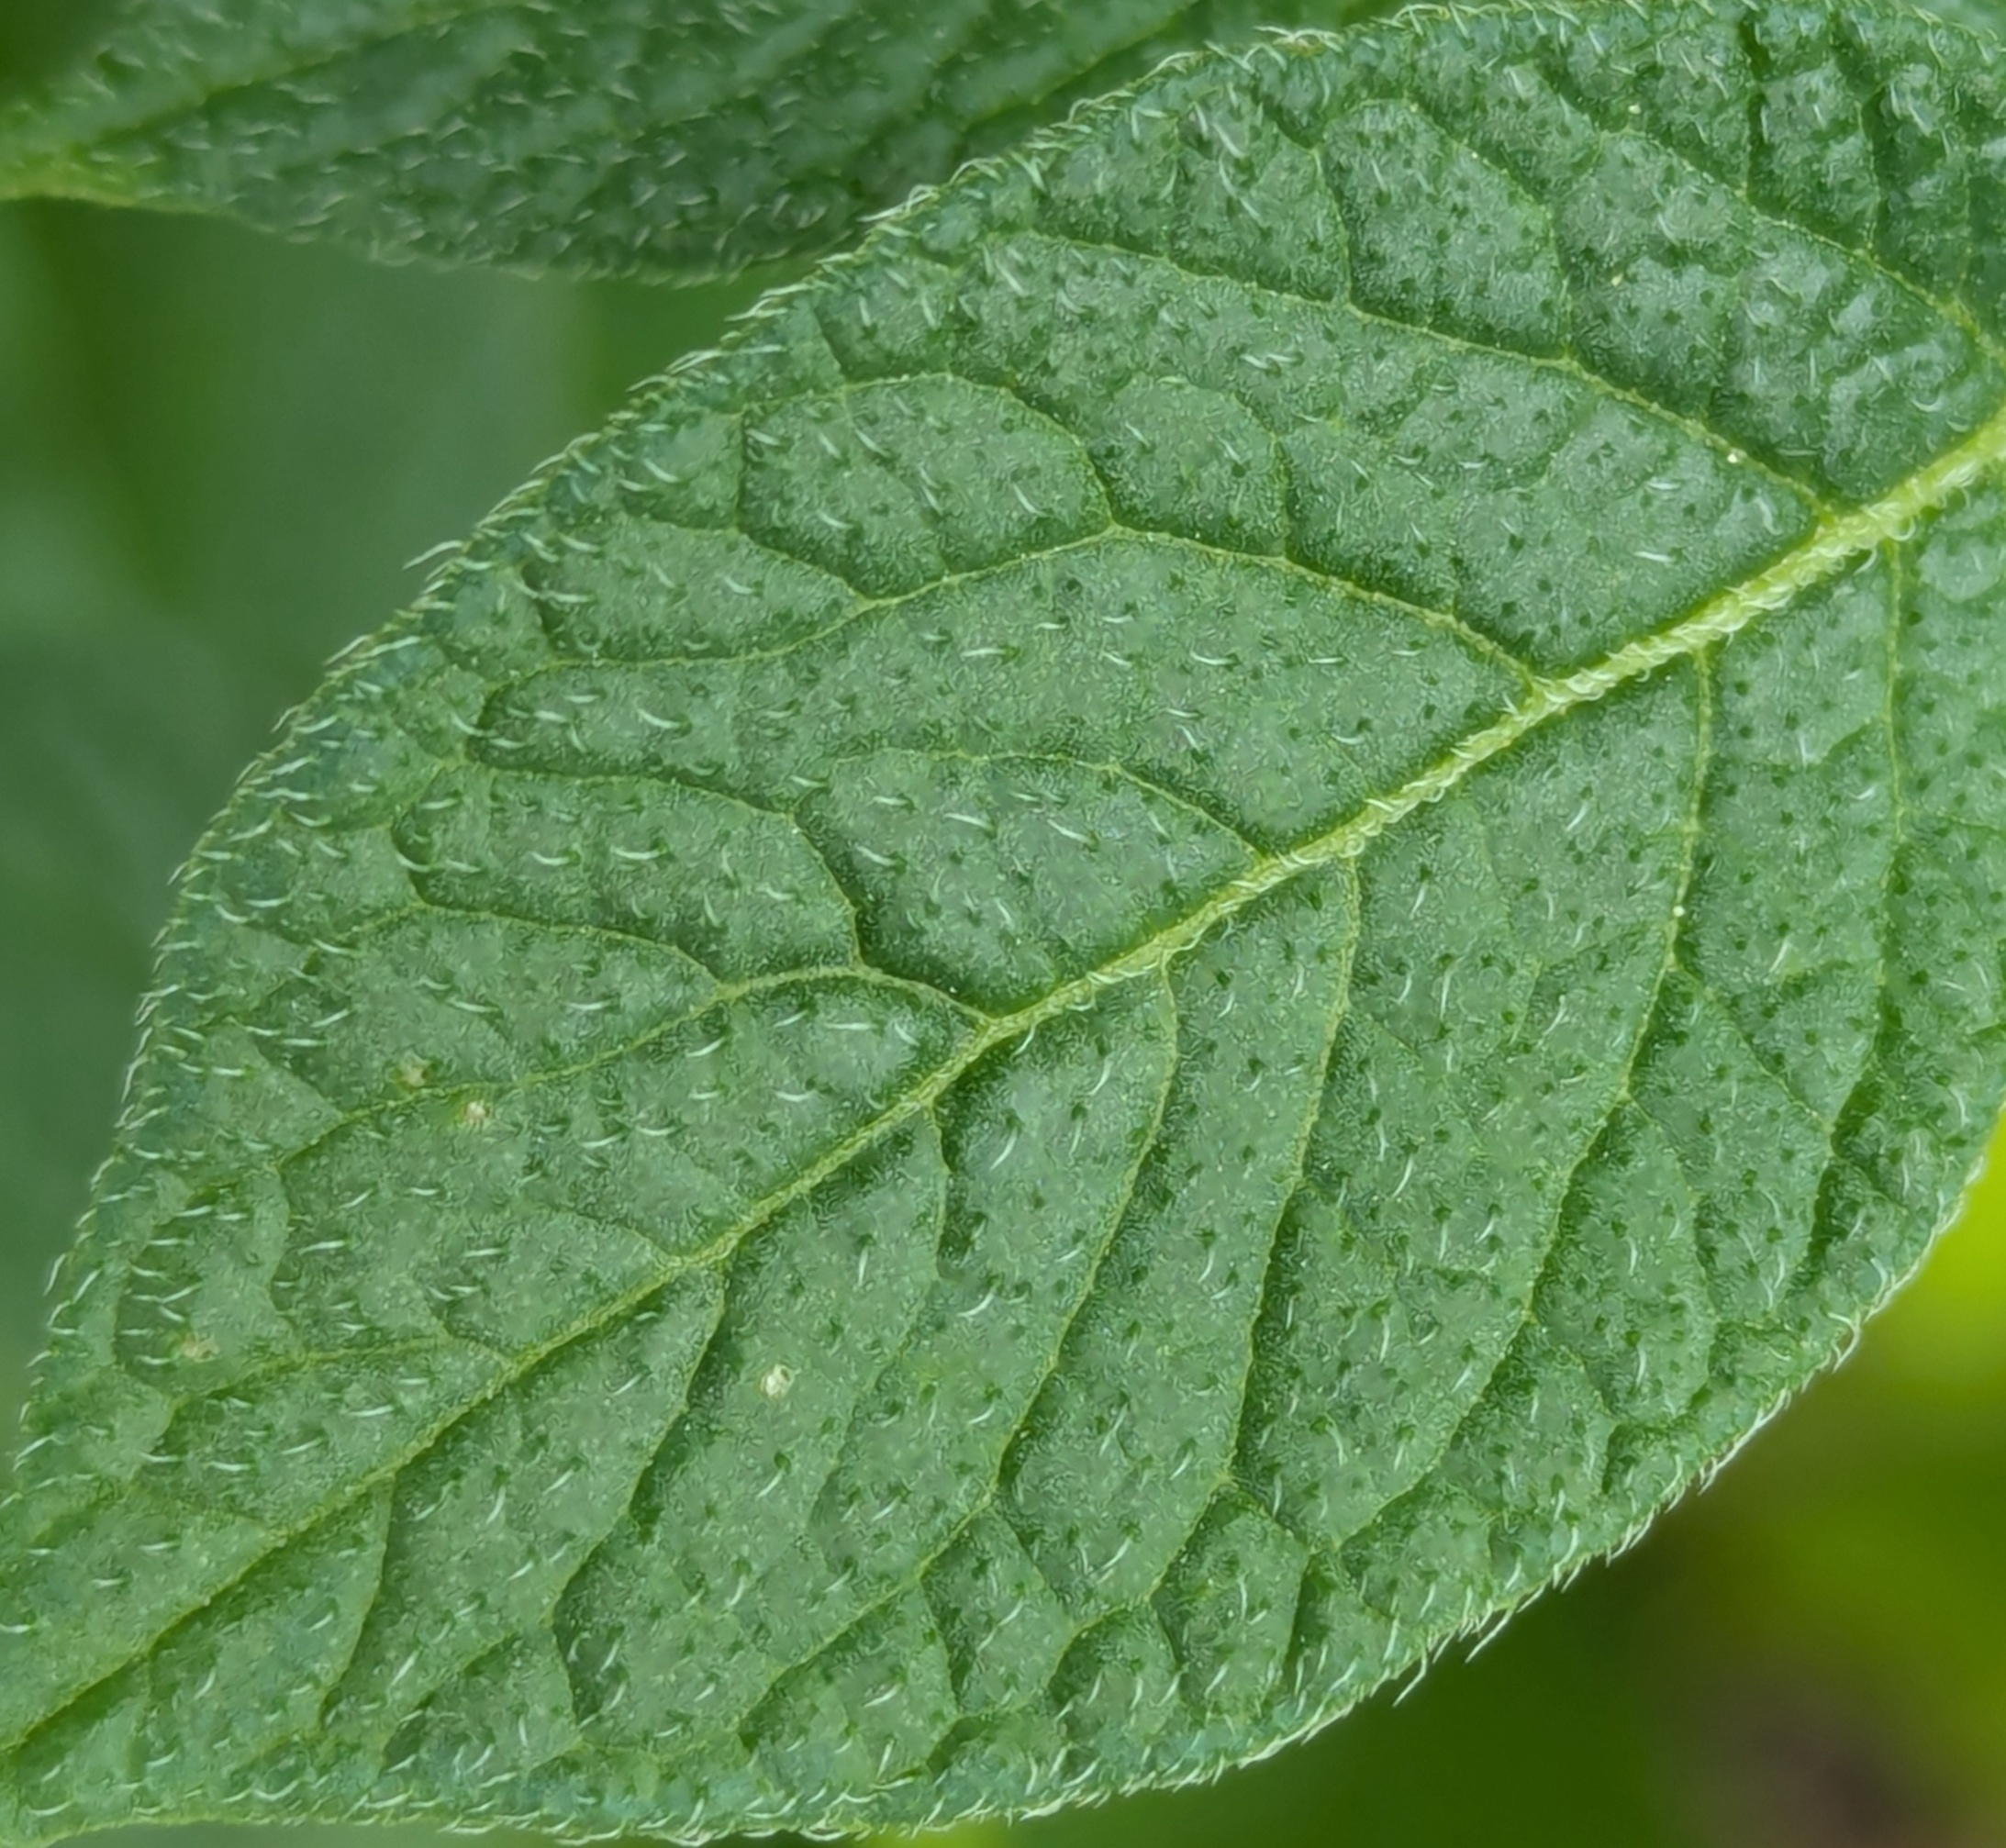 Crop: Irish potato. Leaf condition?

healthy
